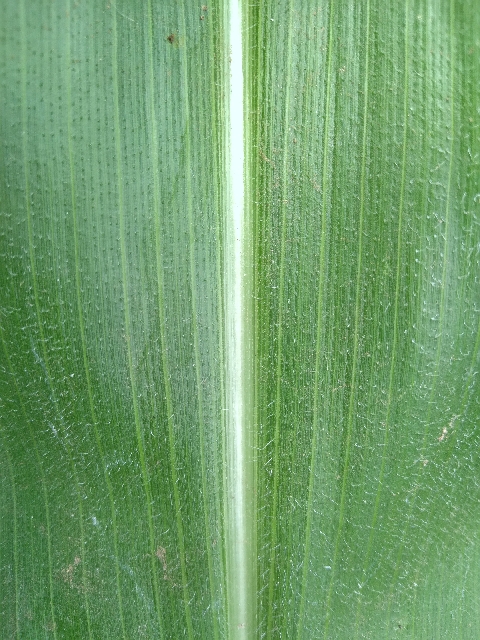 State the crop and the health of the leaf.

maize, healthy
